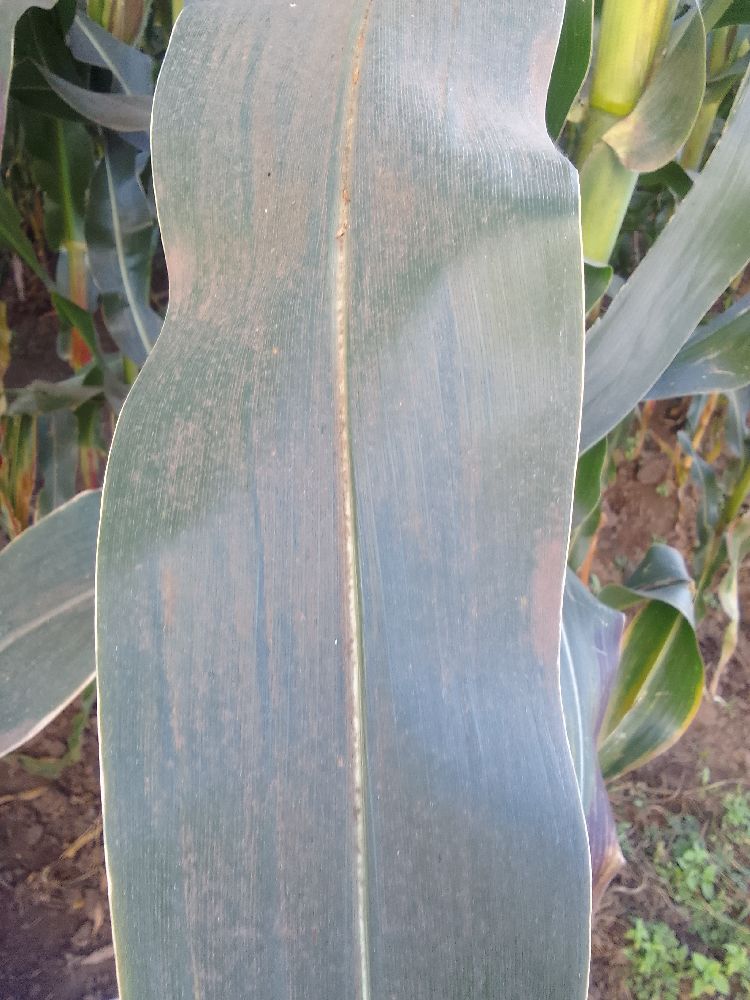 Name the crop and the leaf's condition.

maize, healthy
